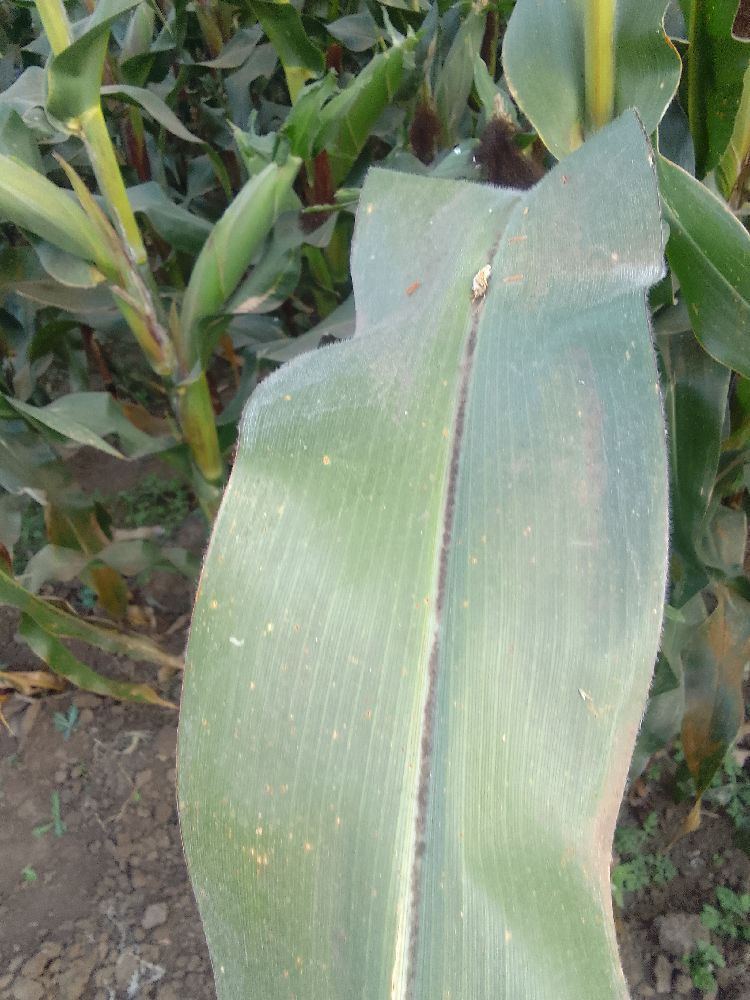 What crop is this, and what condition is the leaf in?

maize, healthy
